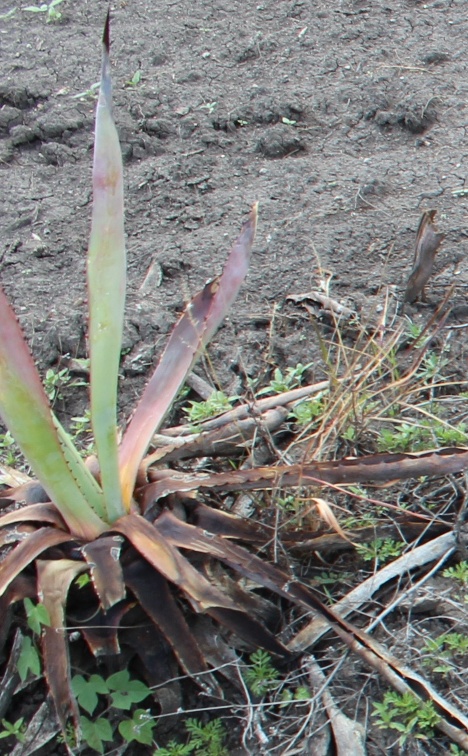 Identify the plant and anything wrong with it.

agave, sick
